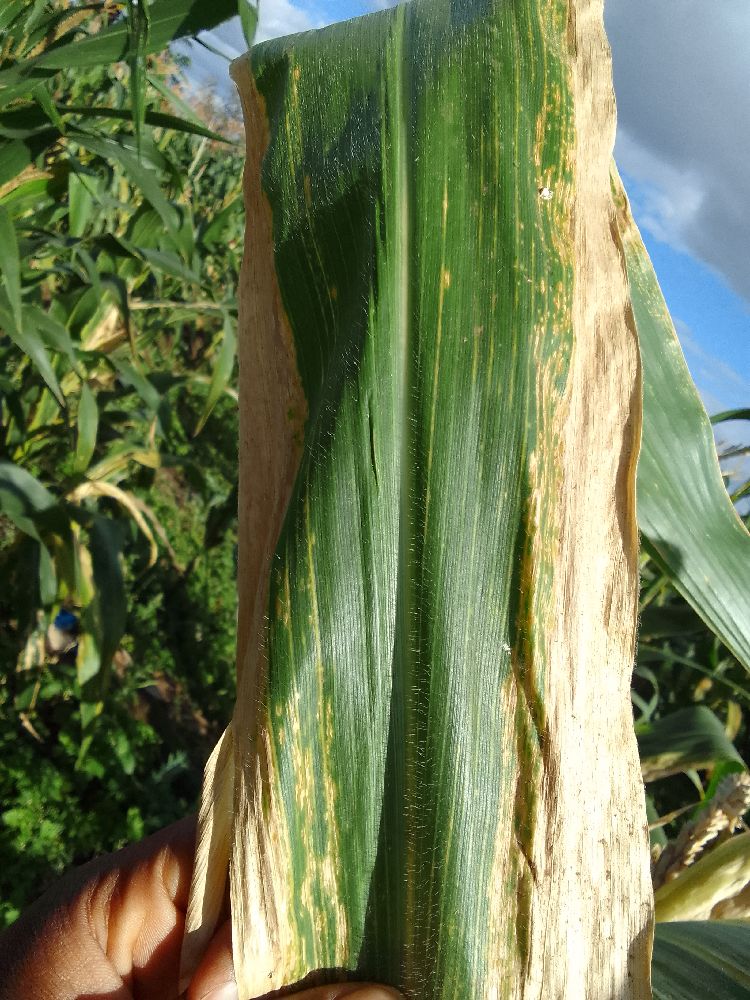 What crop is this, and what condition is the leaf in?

maize, maize lethal necrosis
